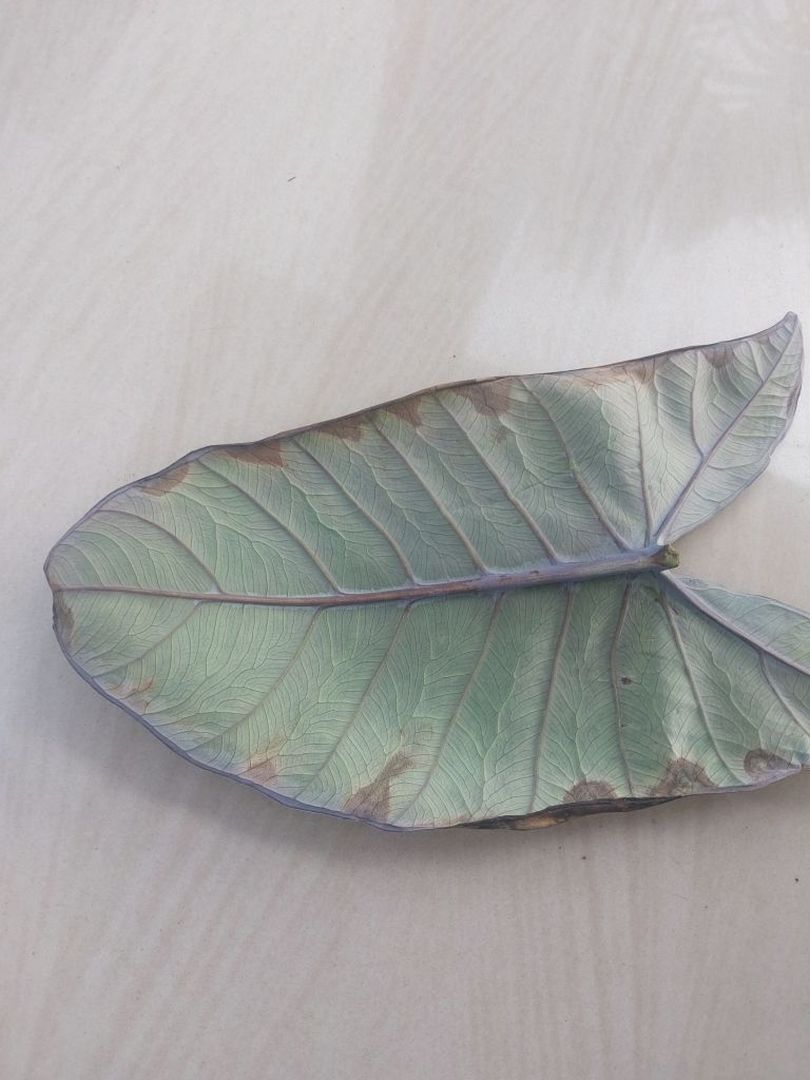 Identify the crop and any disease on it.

taro, leaf blight
